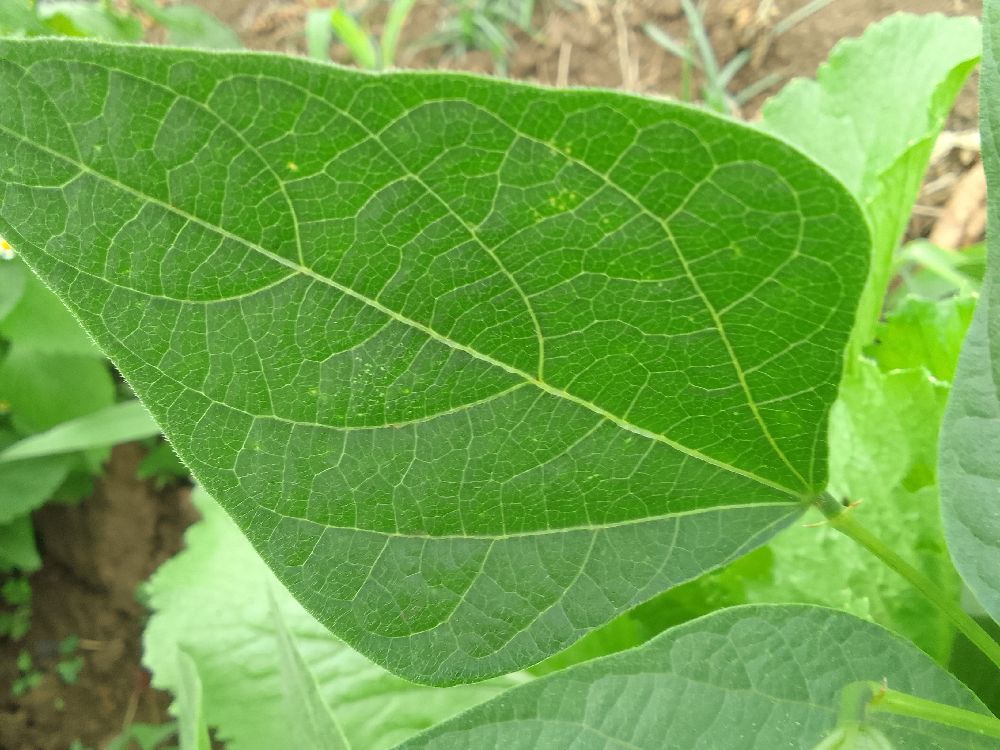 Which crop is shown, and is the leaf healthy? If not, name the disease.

common bean, healthy
